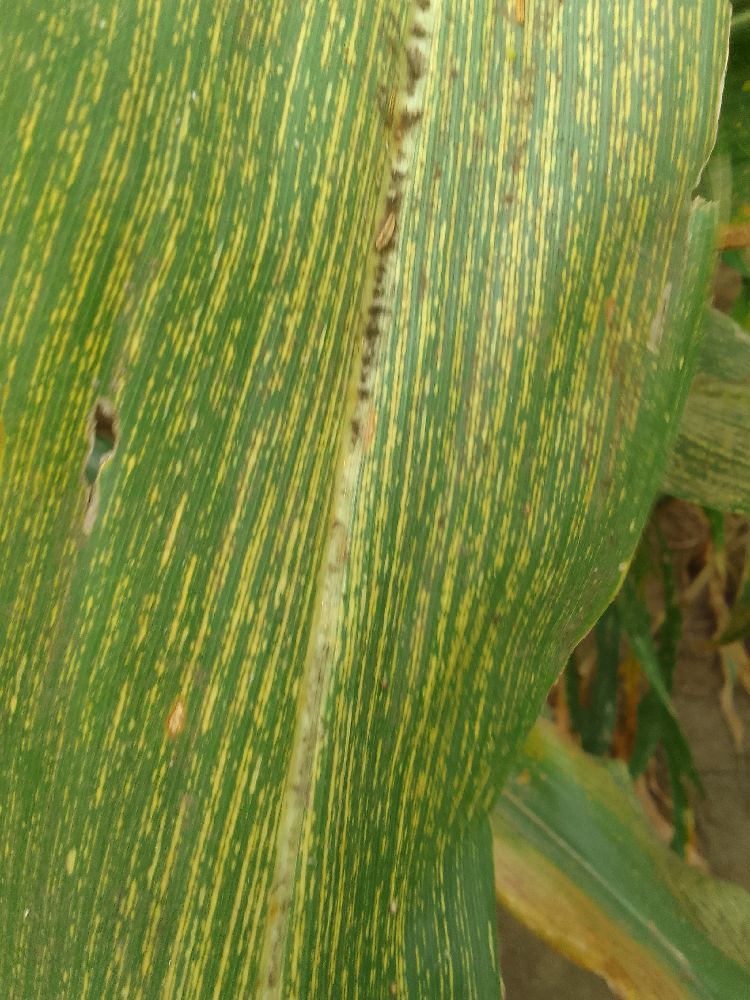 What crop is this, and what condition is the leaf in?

maize, maize streak virus
